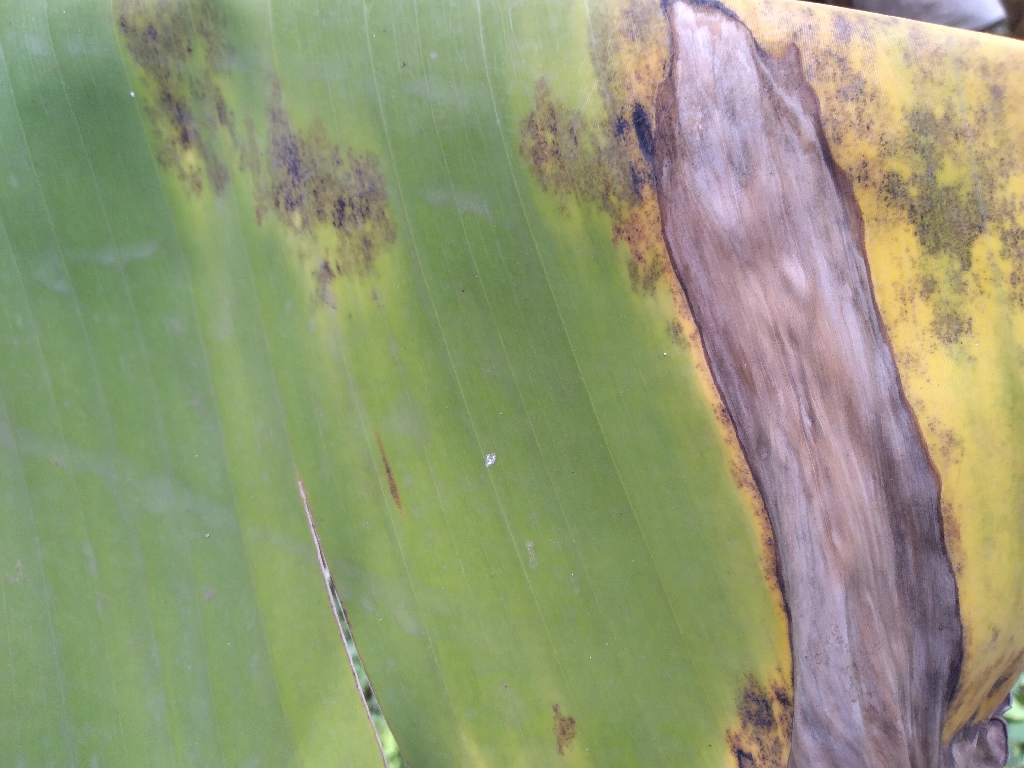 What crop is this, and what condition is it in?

banana, black sigatoka
